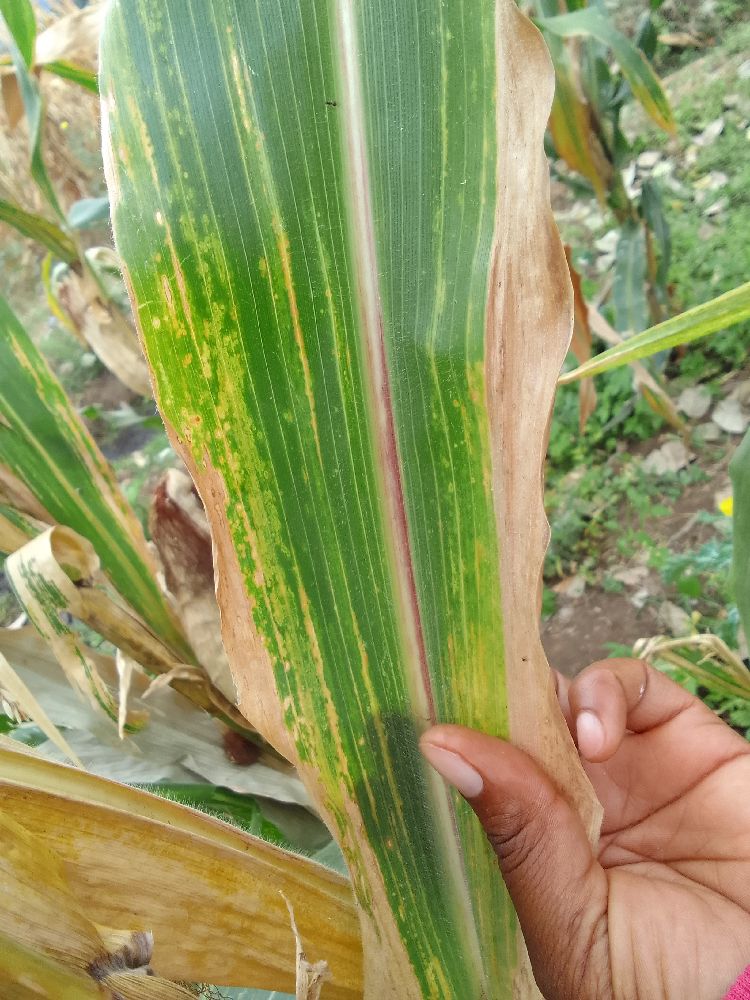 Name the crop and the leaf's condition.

maize, maize lethal necrosis
